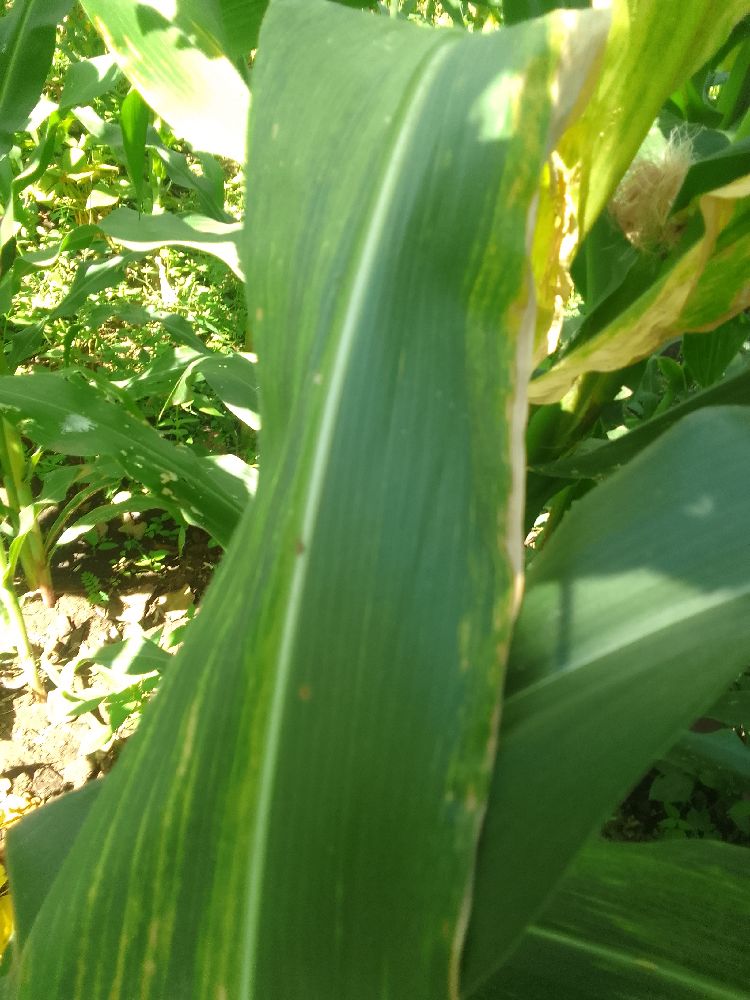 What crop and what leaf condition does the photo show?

maize, maize lethal necrosis
